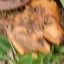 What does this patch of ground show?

grass
